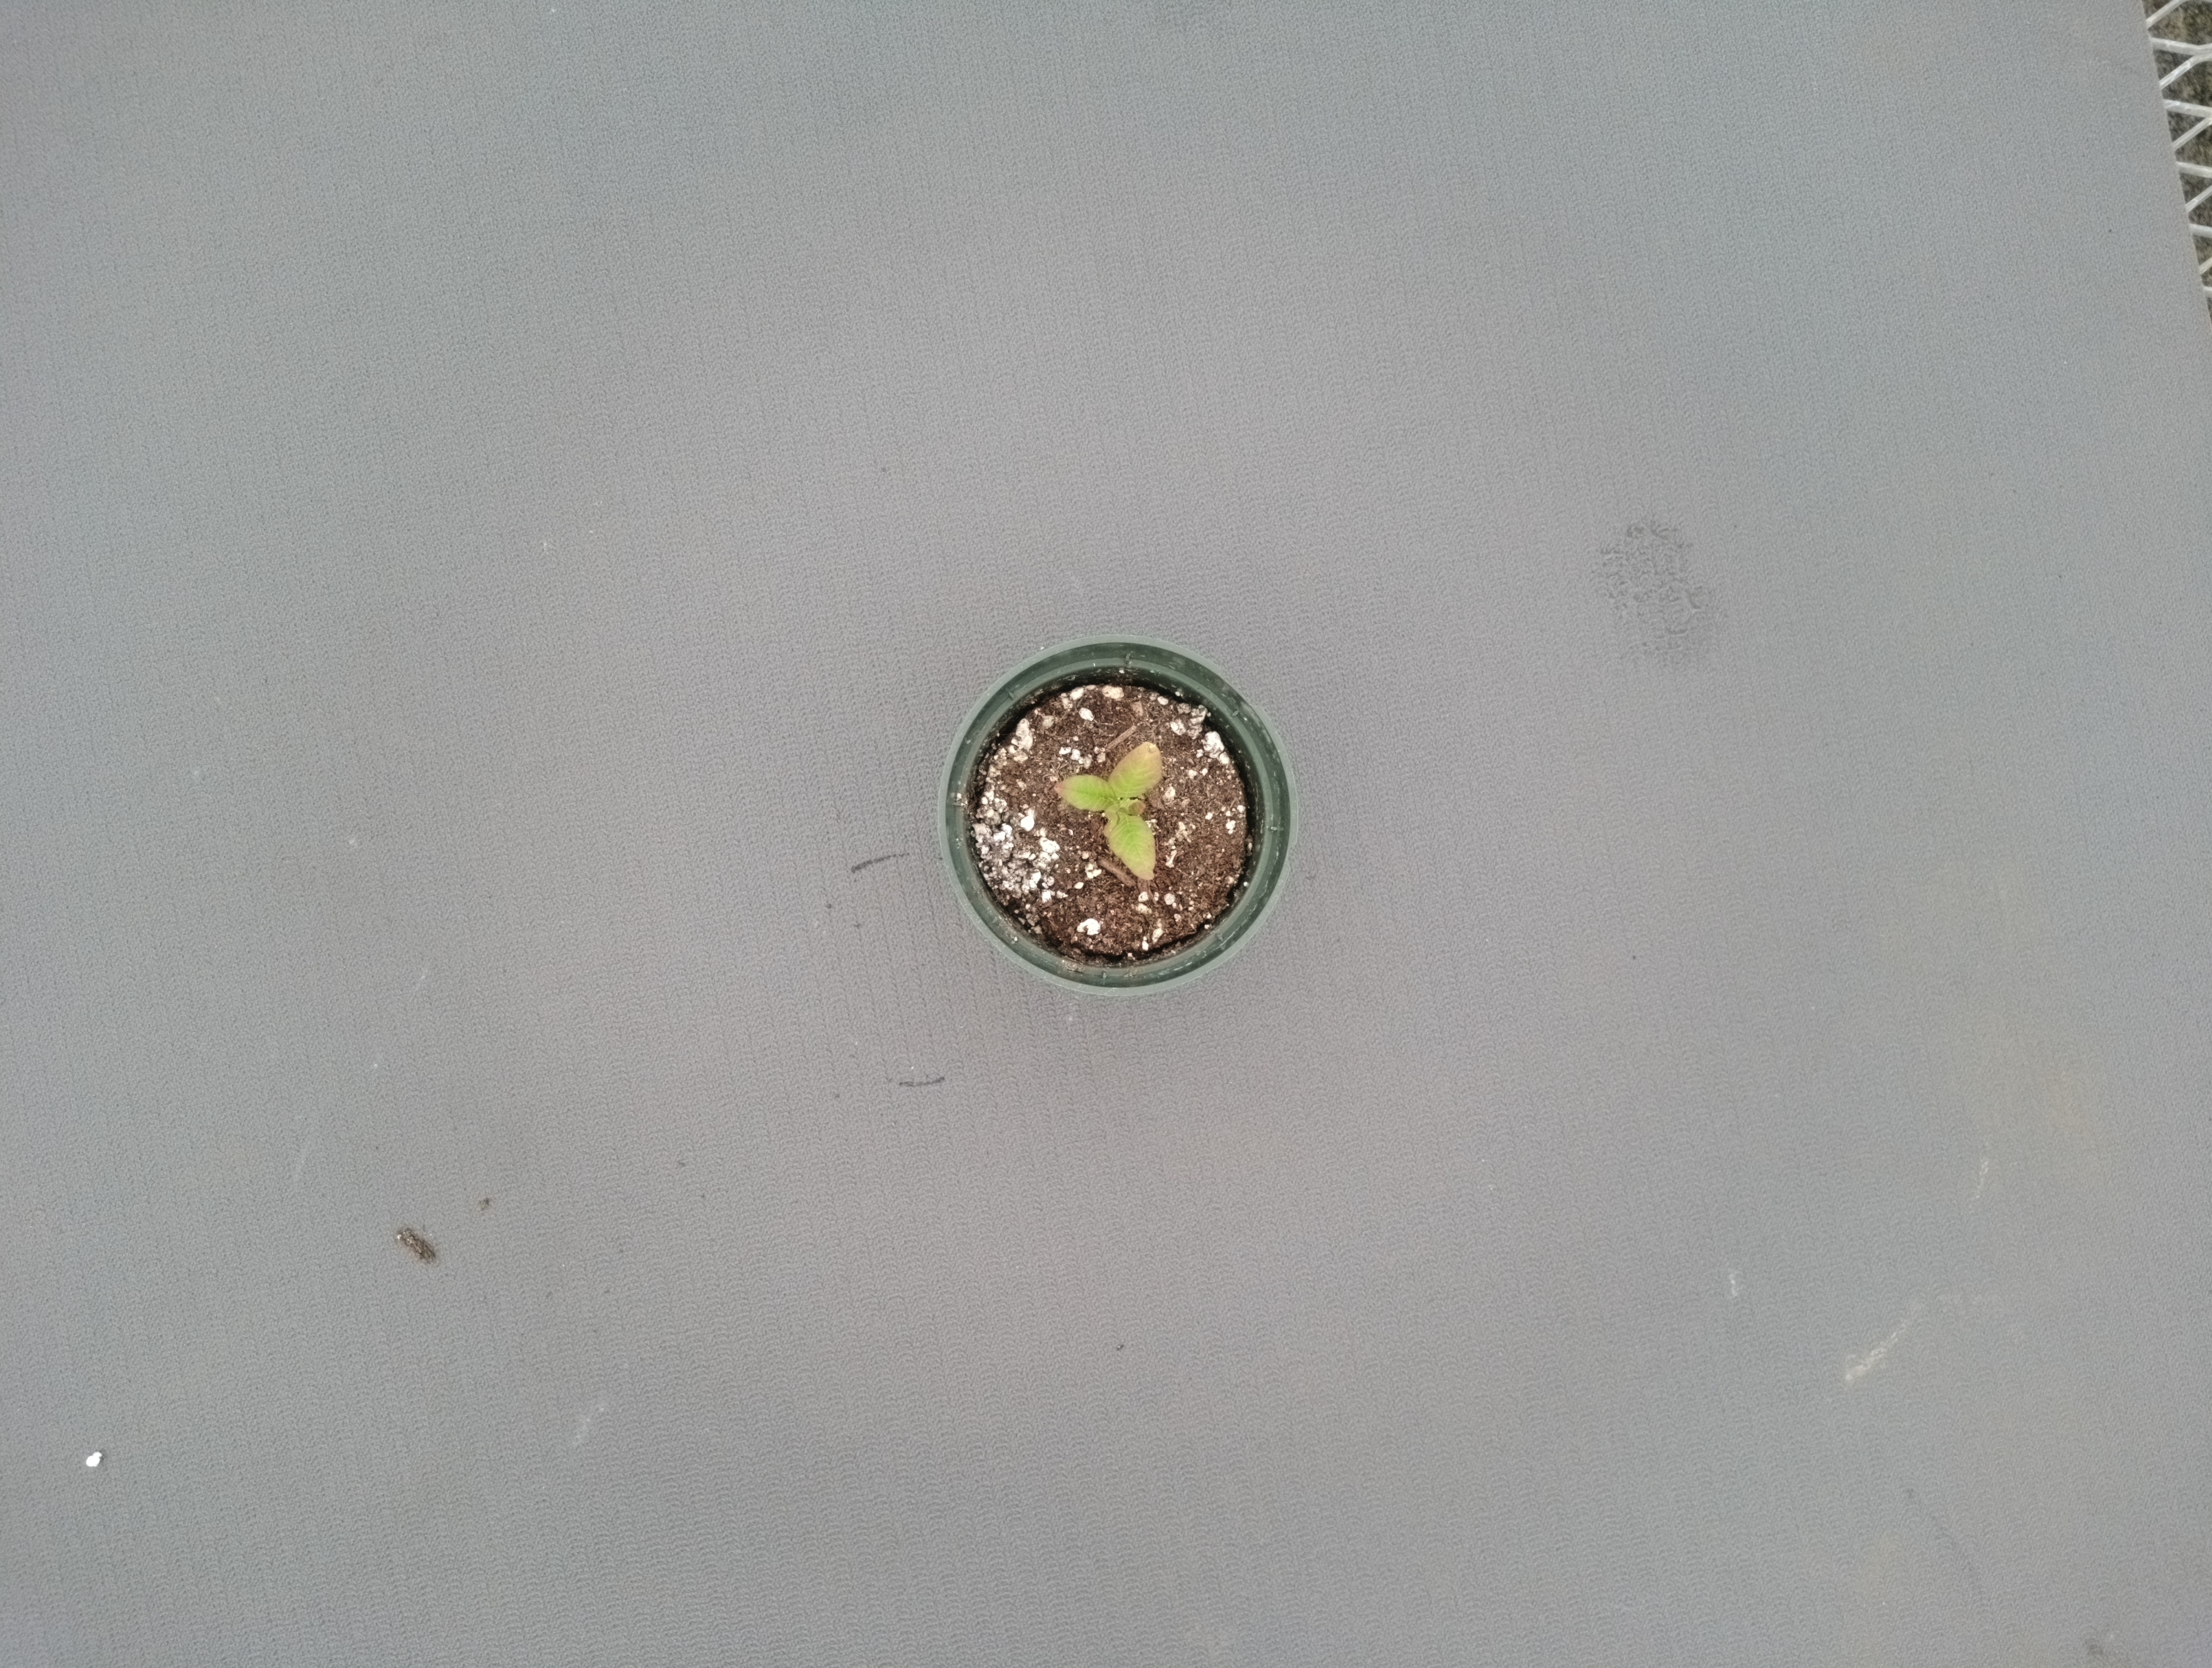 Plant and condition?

waterhemp, chlorosis only
